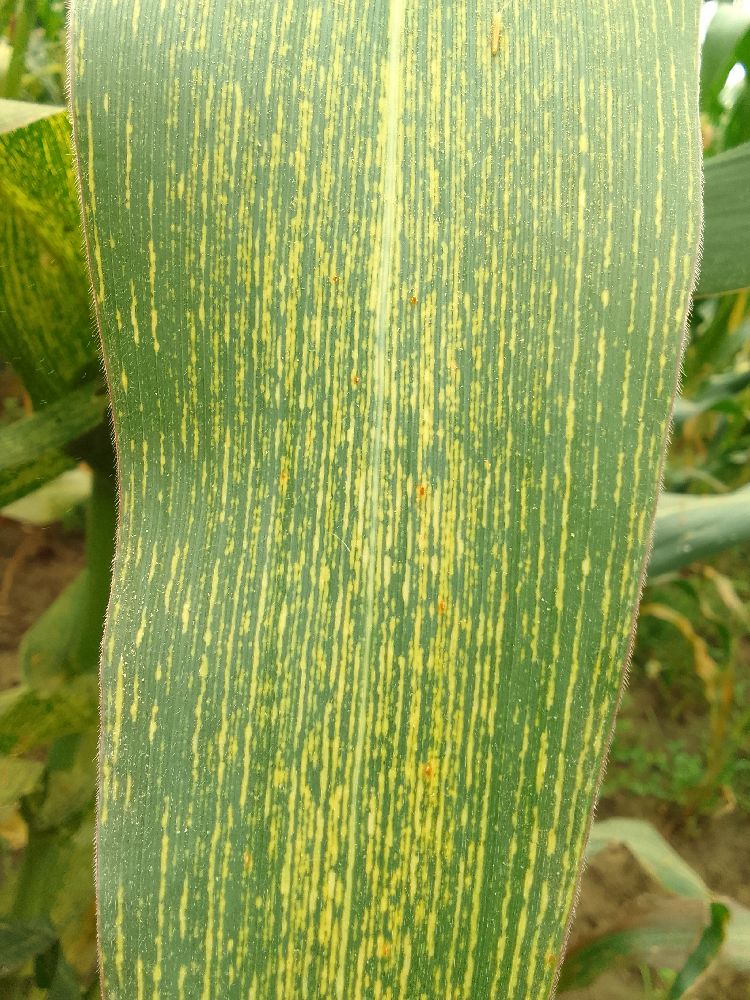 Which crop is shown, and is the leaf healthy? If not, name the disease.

maize, maize streak virus
